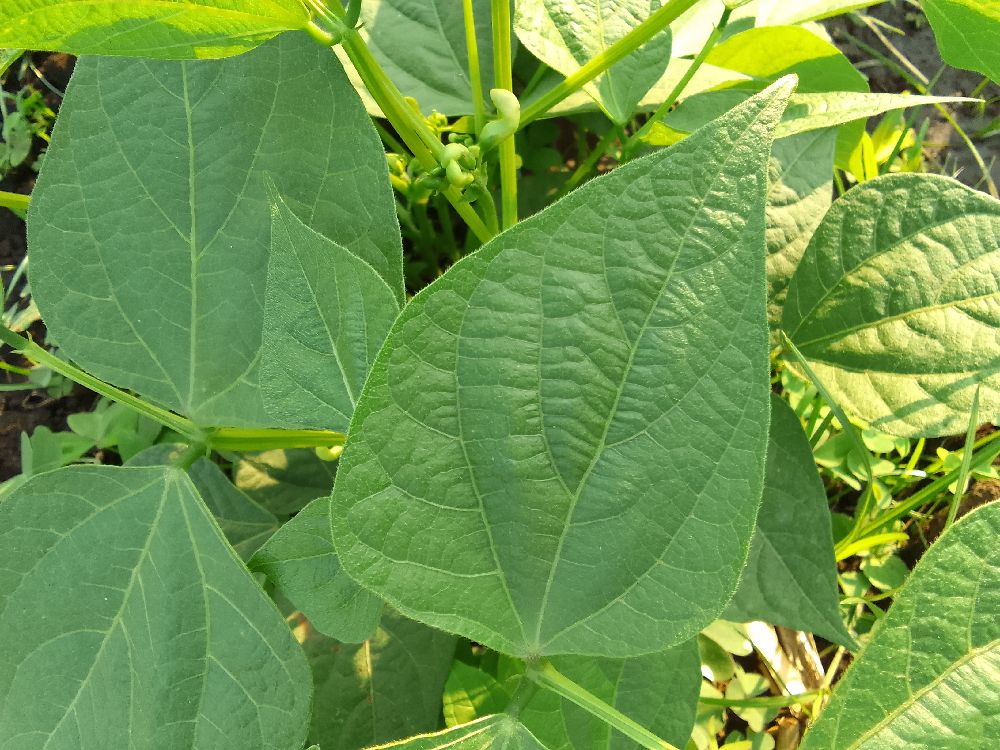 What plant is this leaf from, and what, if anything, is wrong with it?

common bean, healthy
